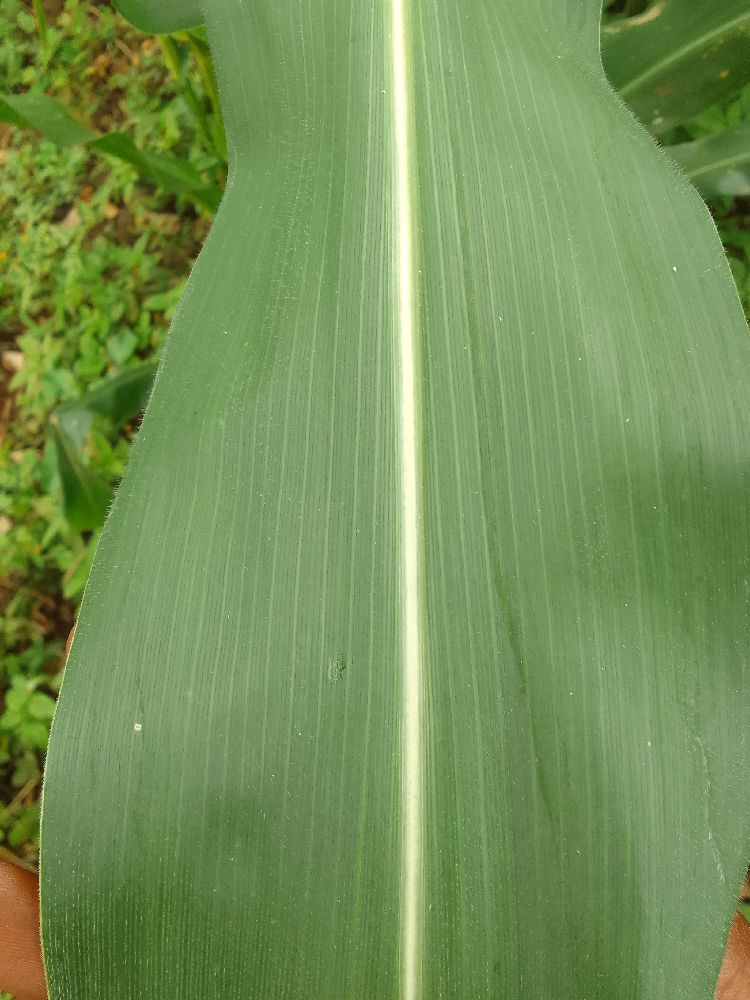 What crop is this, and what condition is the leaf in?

maize, healthy
